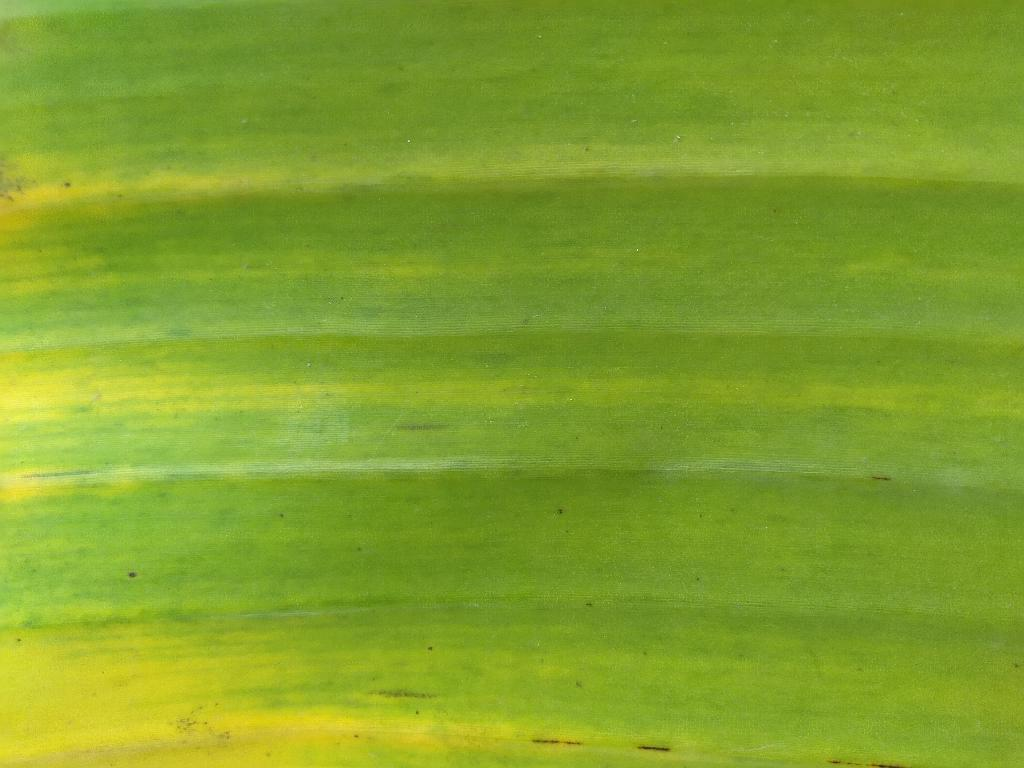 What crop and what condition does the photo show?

banana, fusarium wilt race 1
